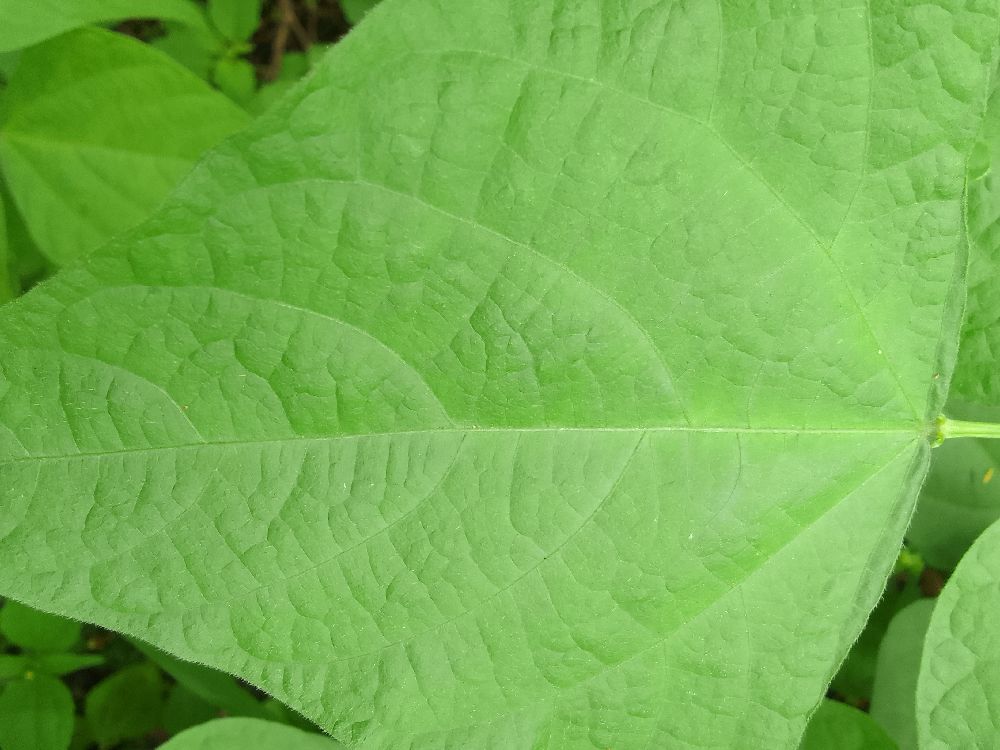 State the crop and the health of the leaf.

common bean, healthy
